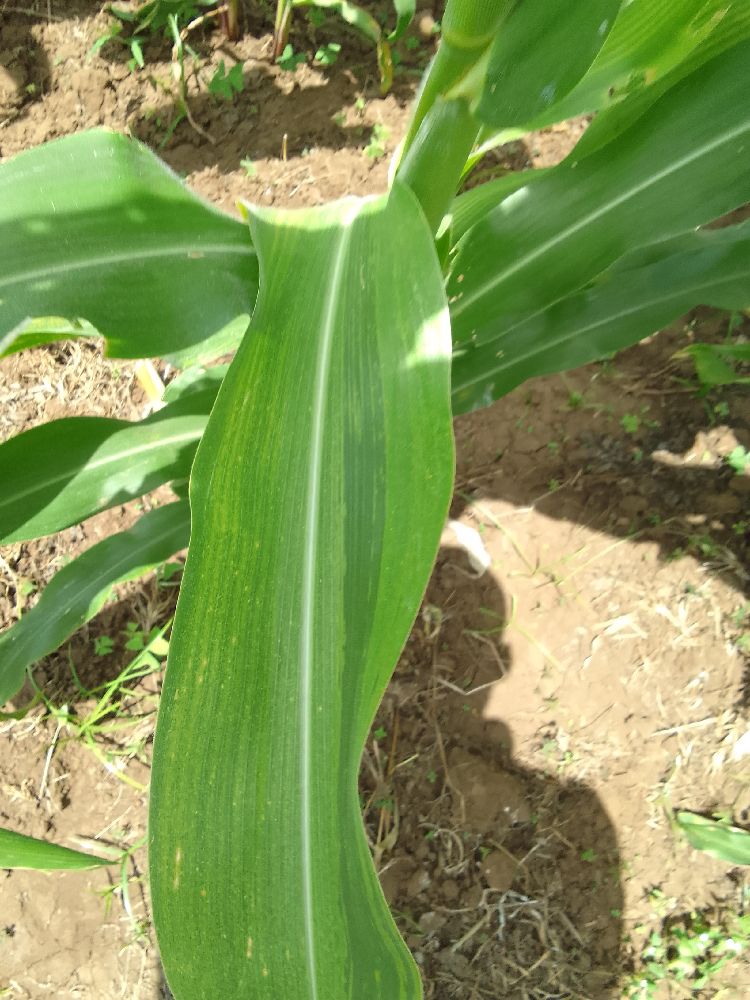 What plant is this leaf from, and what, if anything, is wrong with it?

maize, maize lethal necrosis
